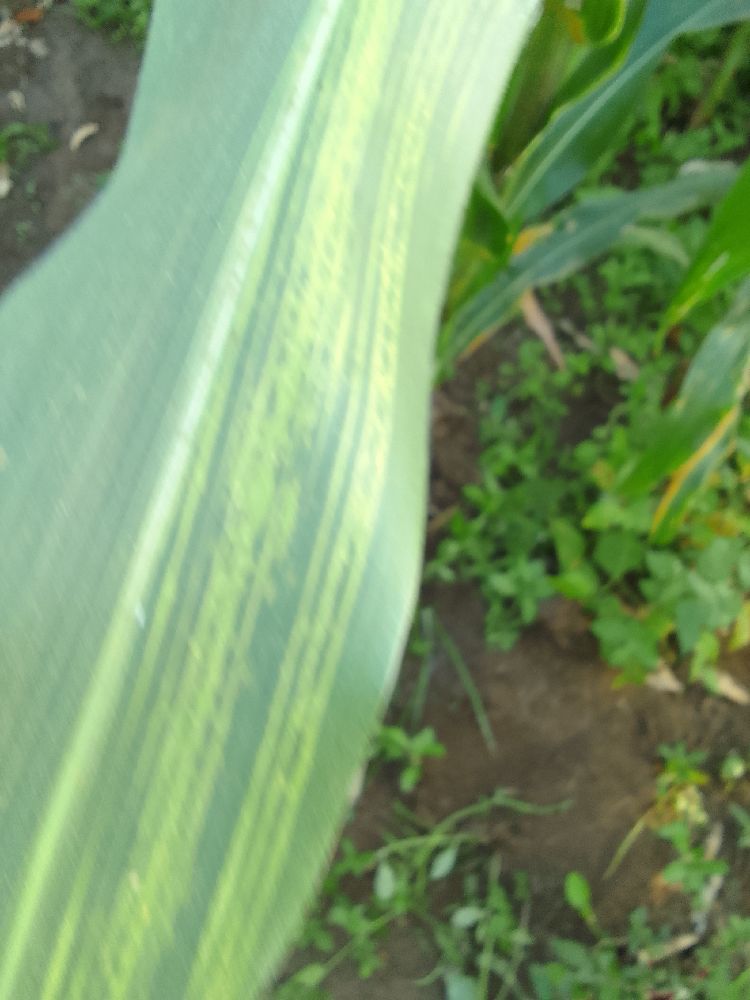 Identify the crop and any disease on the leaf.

maize, maize lethal necrosis
